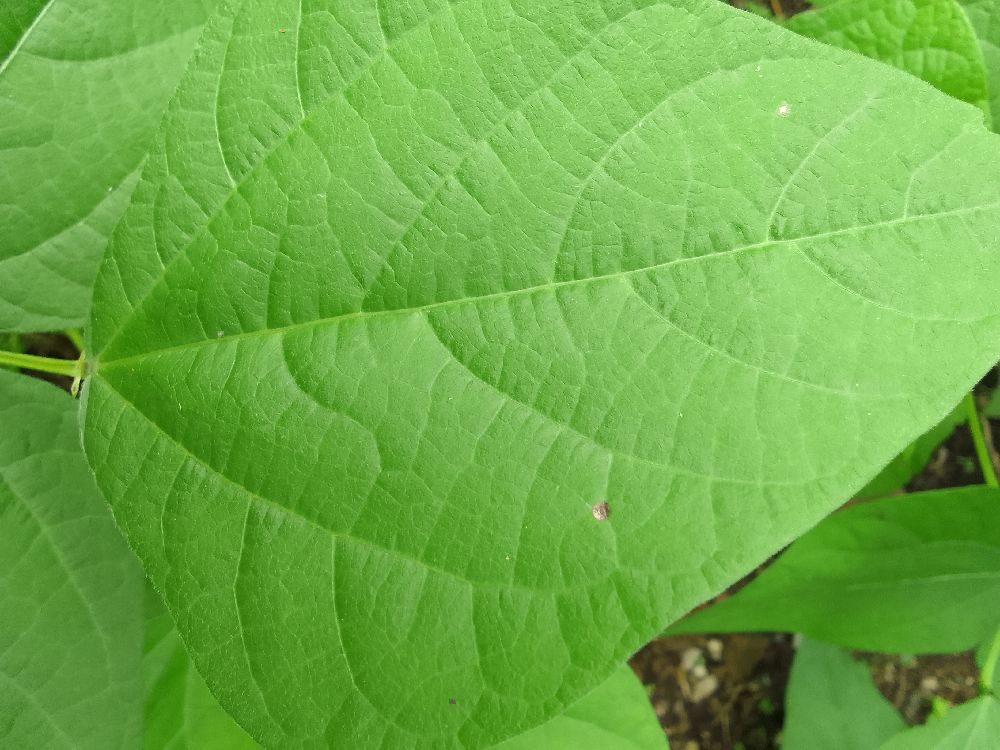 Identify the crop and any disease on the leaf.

common bean, healthy
